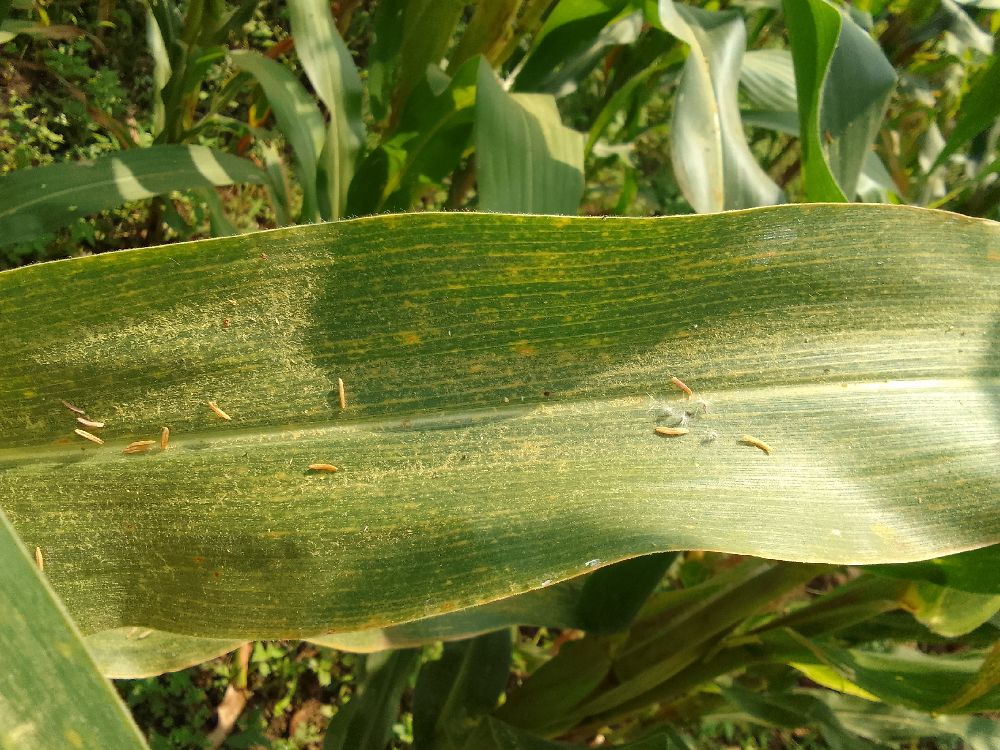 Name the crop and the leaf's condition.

maize, maize lethal necrosis
